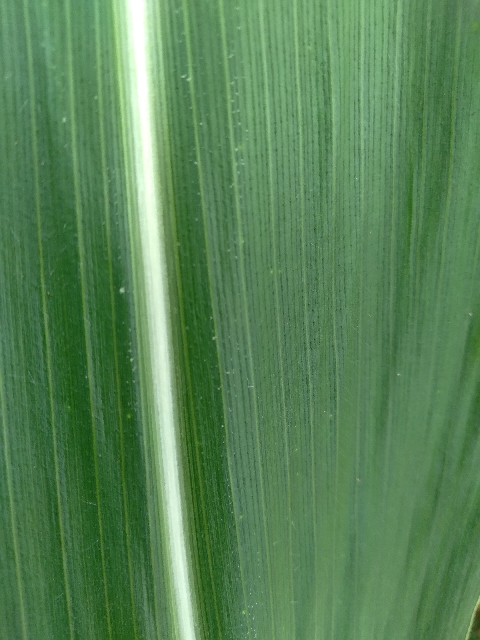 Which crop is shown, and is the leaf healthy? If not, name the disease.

maize, healthy
